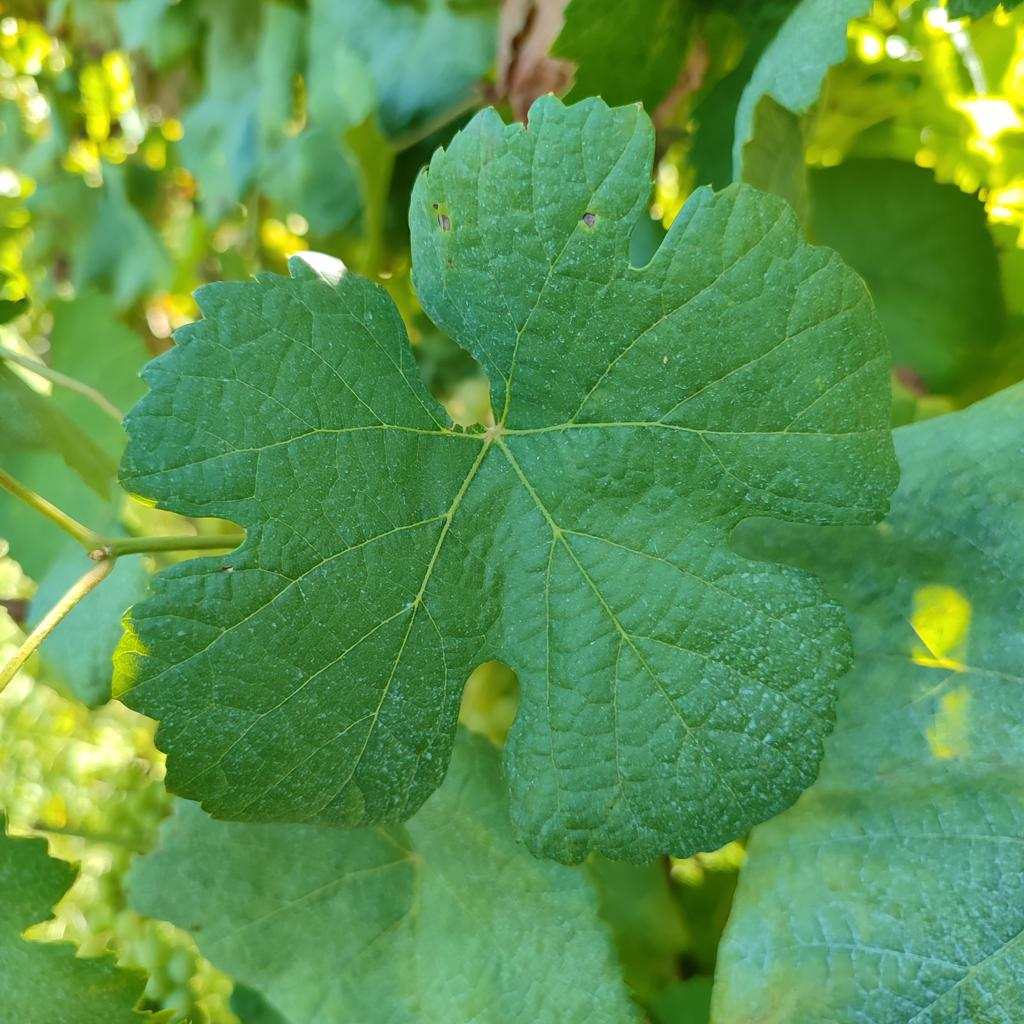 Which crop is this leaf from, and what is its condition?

grapevine, healthy
